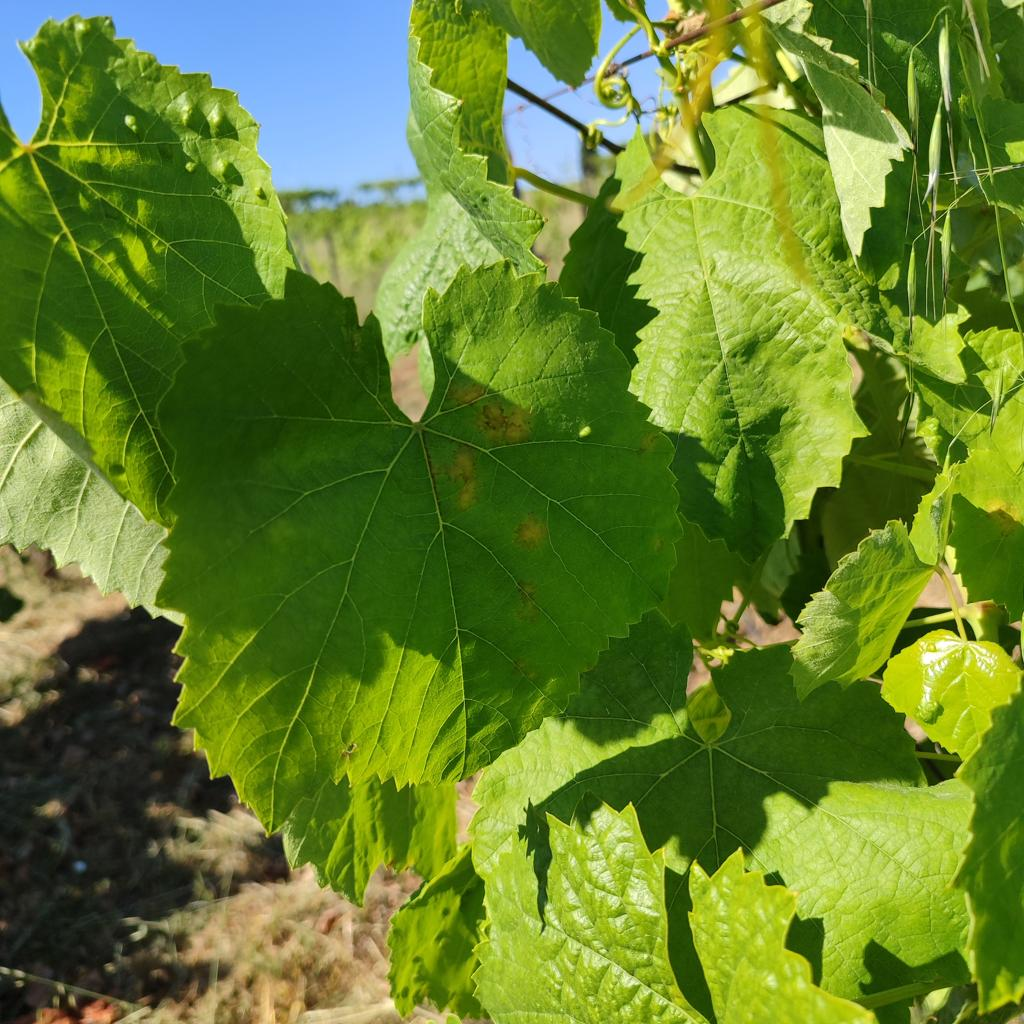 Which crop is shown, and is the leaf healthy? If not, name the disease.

grapevine, downy mildew
